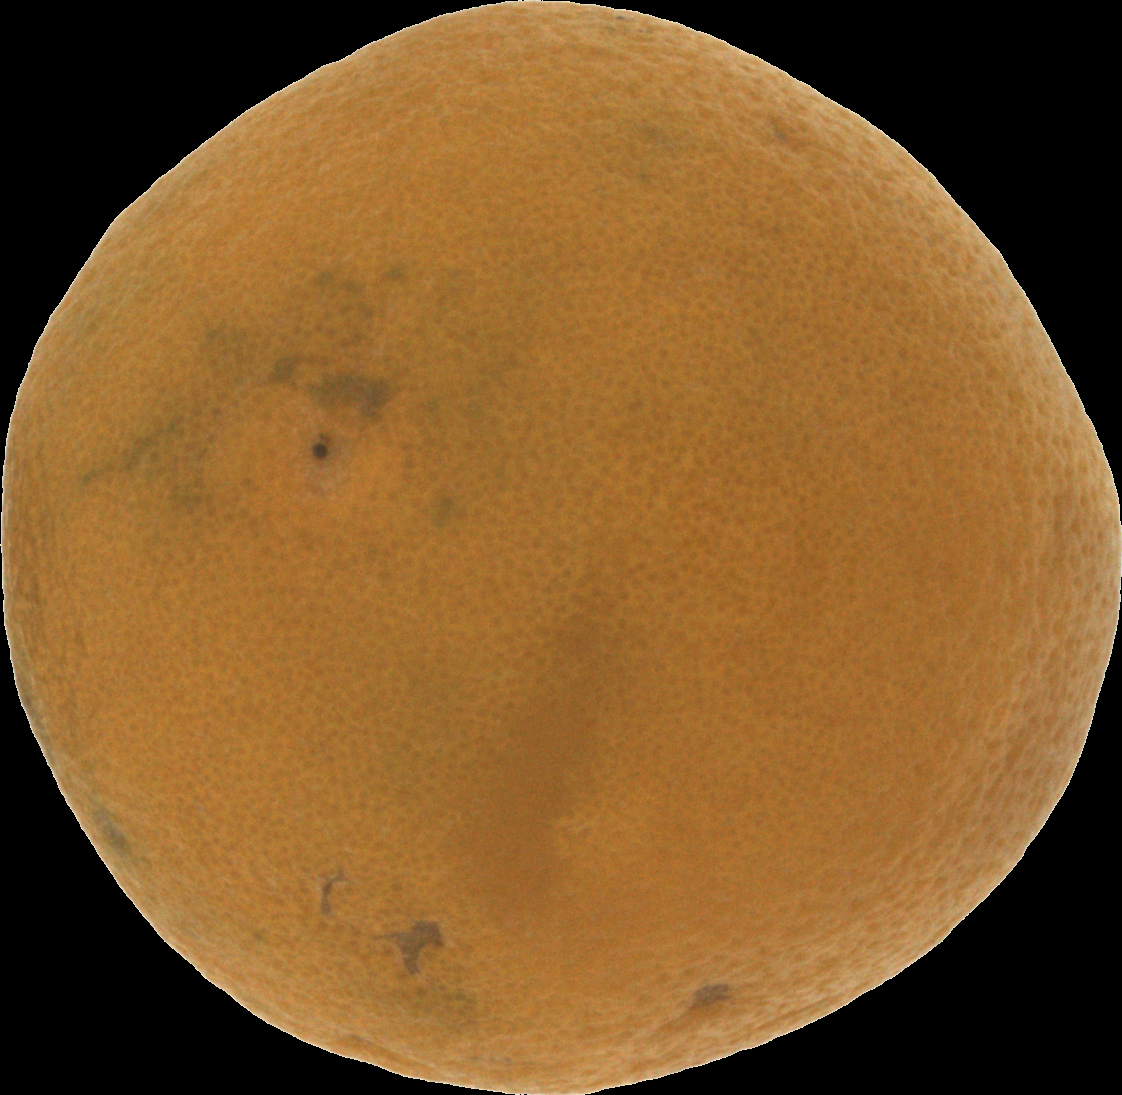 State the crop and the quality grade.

orange, bad
